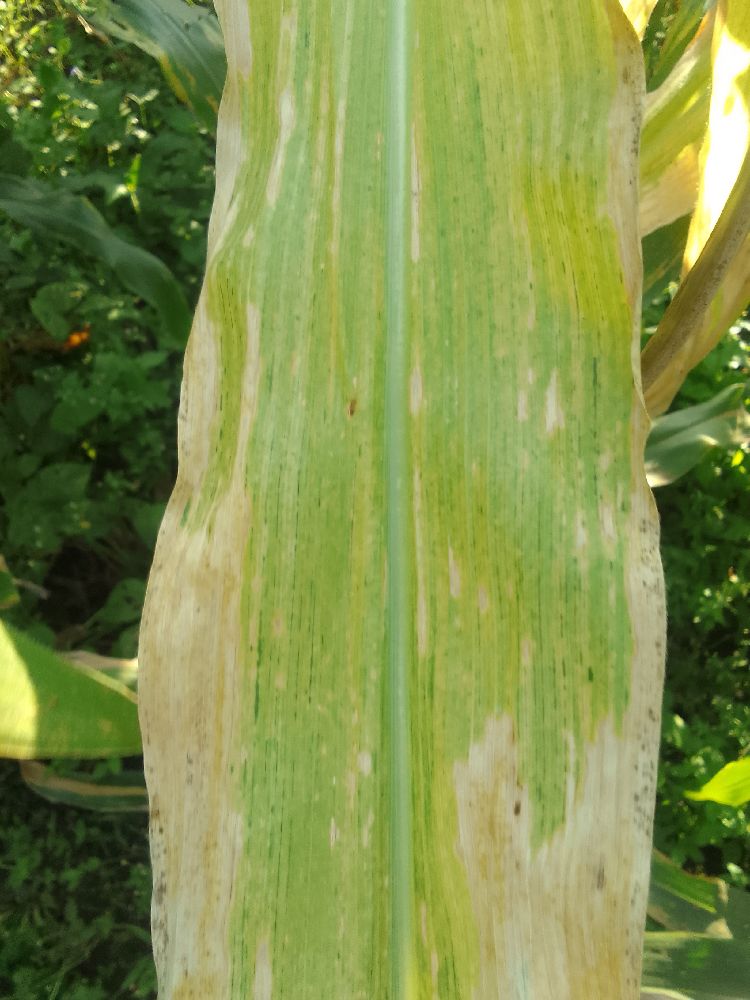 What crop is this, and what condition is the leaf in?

maize, maize lethal necrosis
